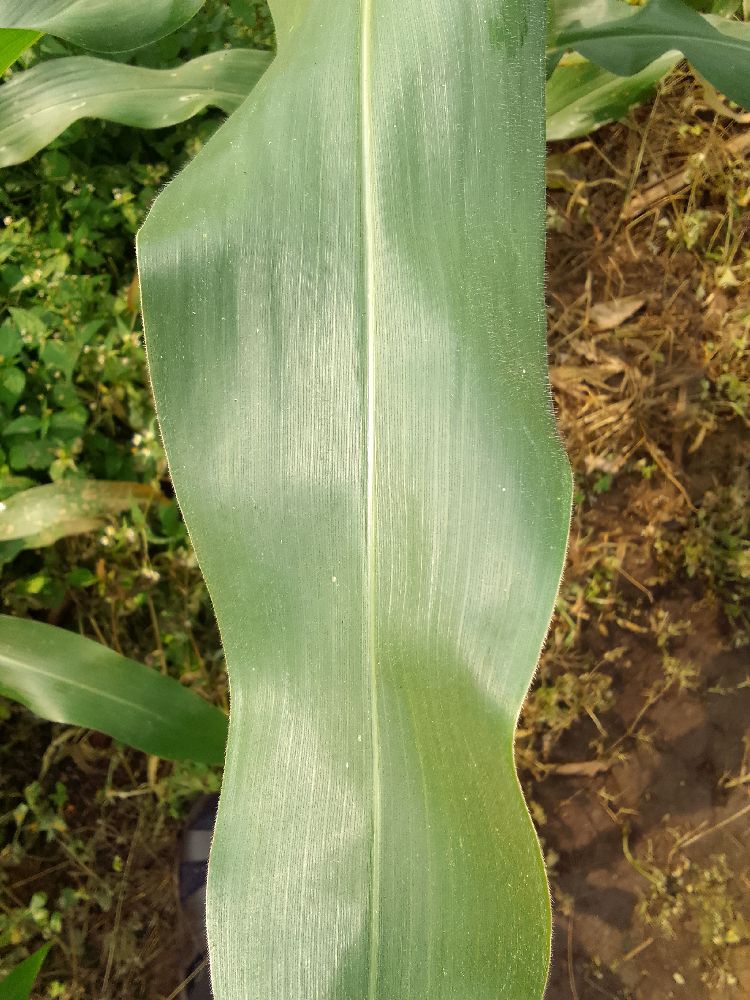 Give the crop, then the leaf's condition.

maize, healthy
